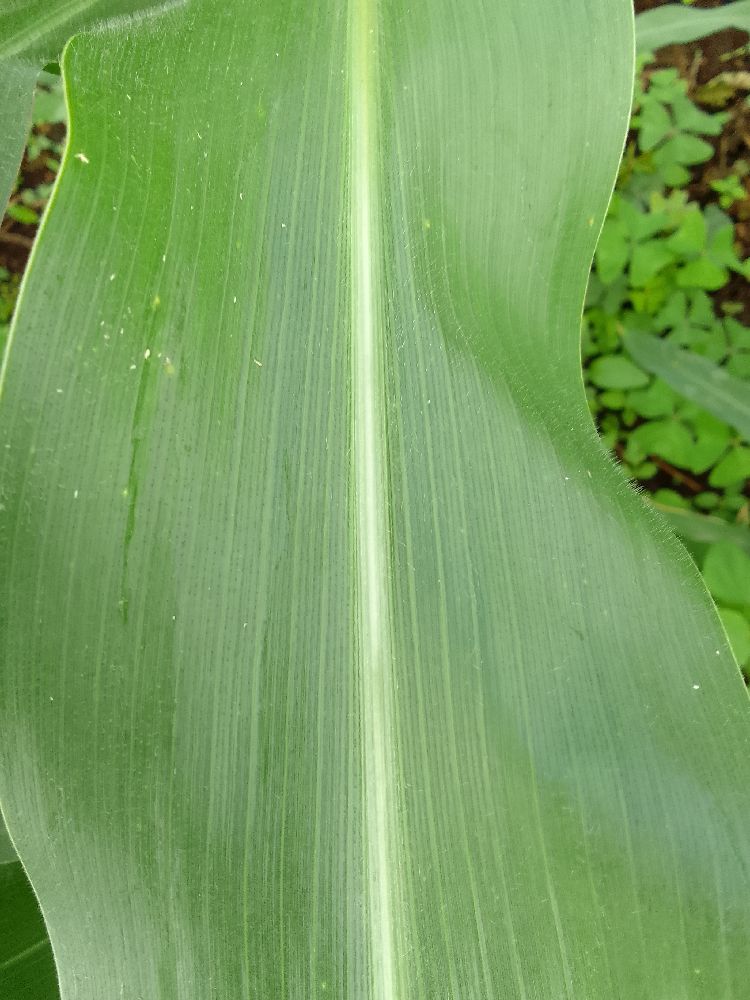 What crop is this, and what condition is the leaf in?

maize, healthy
